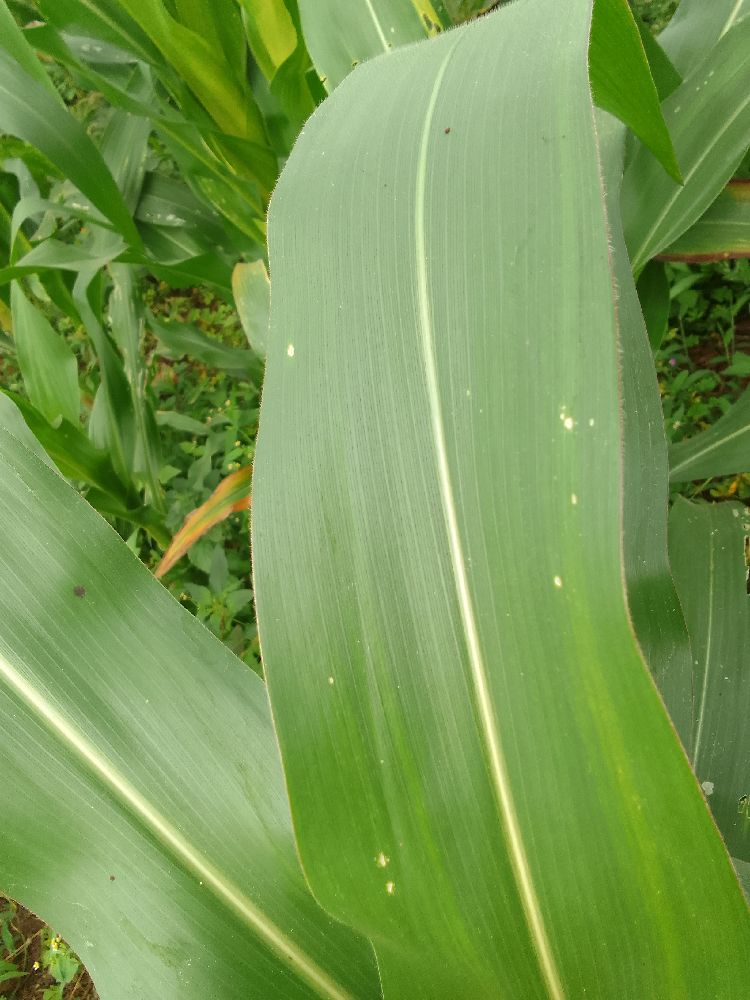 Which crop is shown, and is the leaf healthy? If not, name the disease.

maize, healthy
